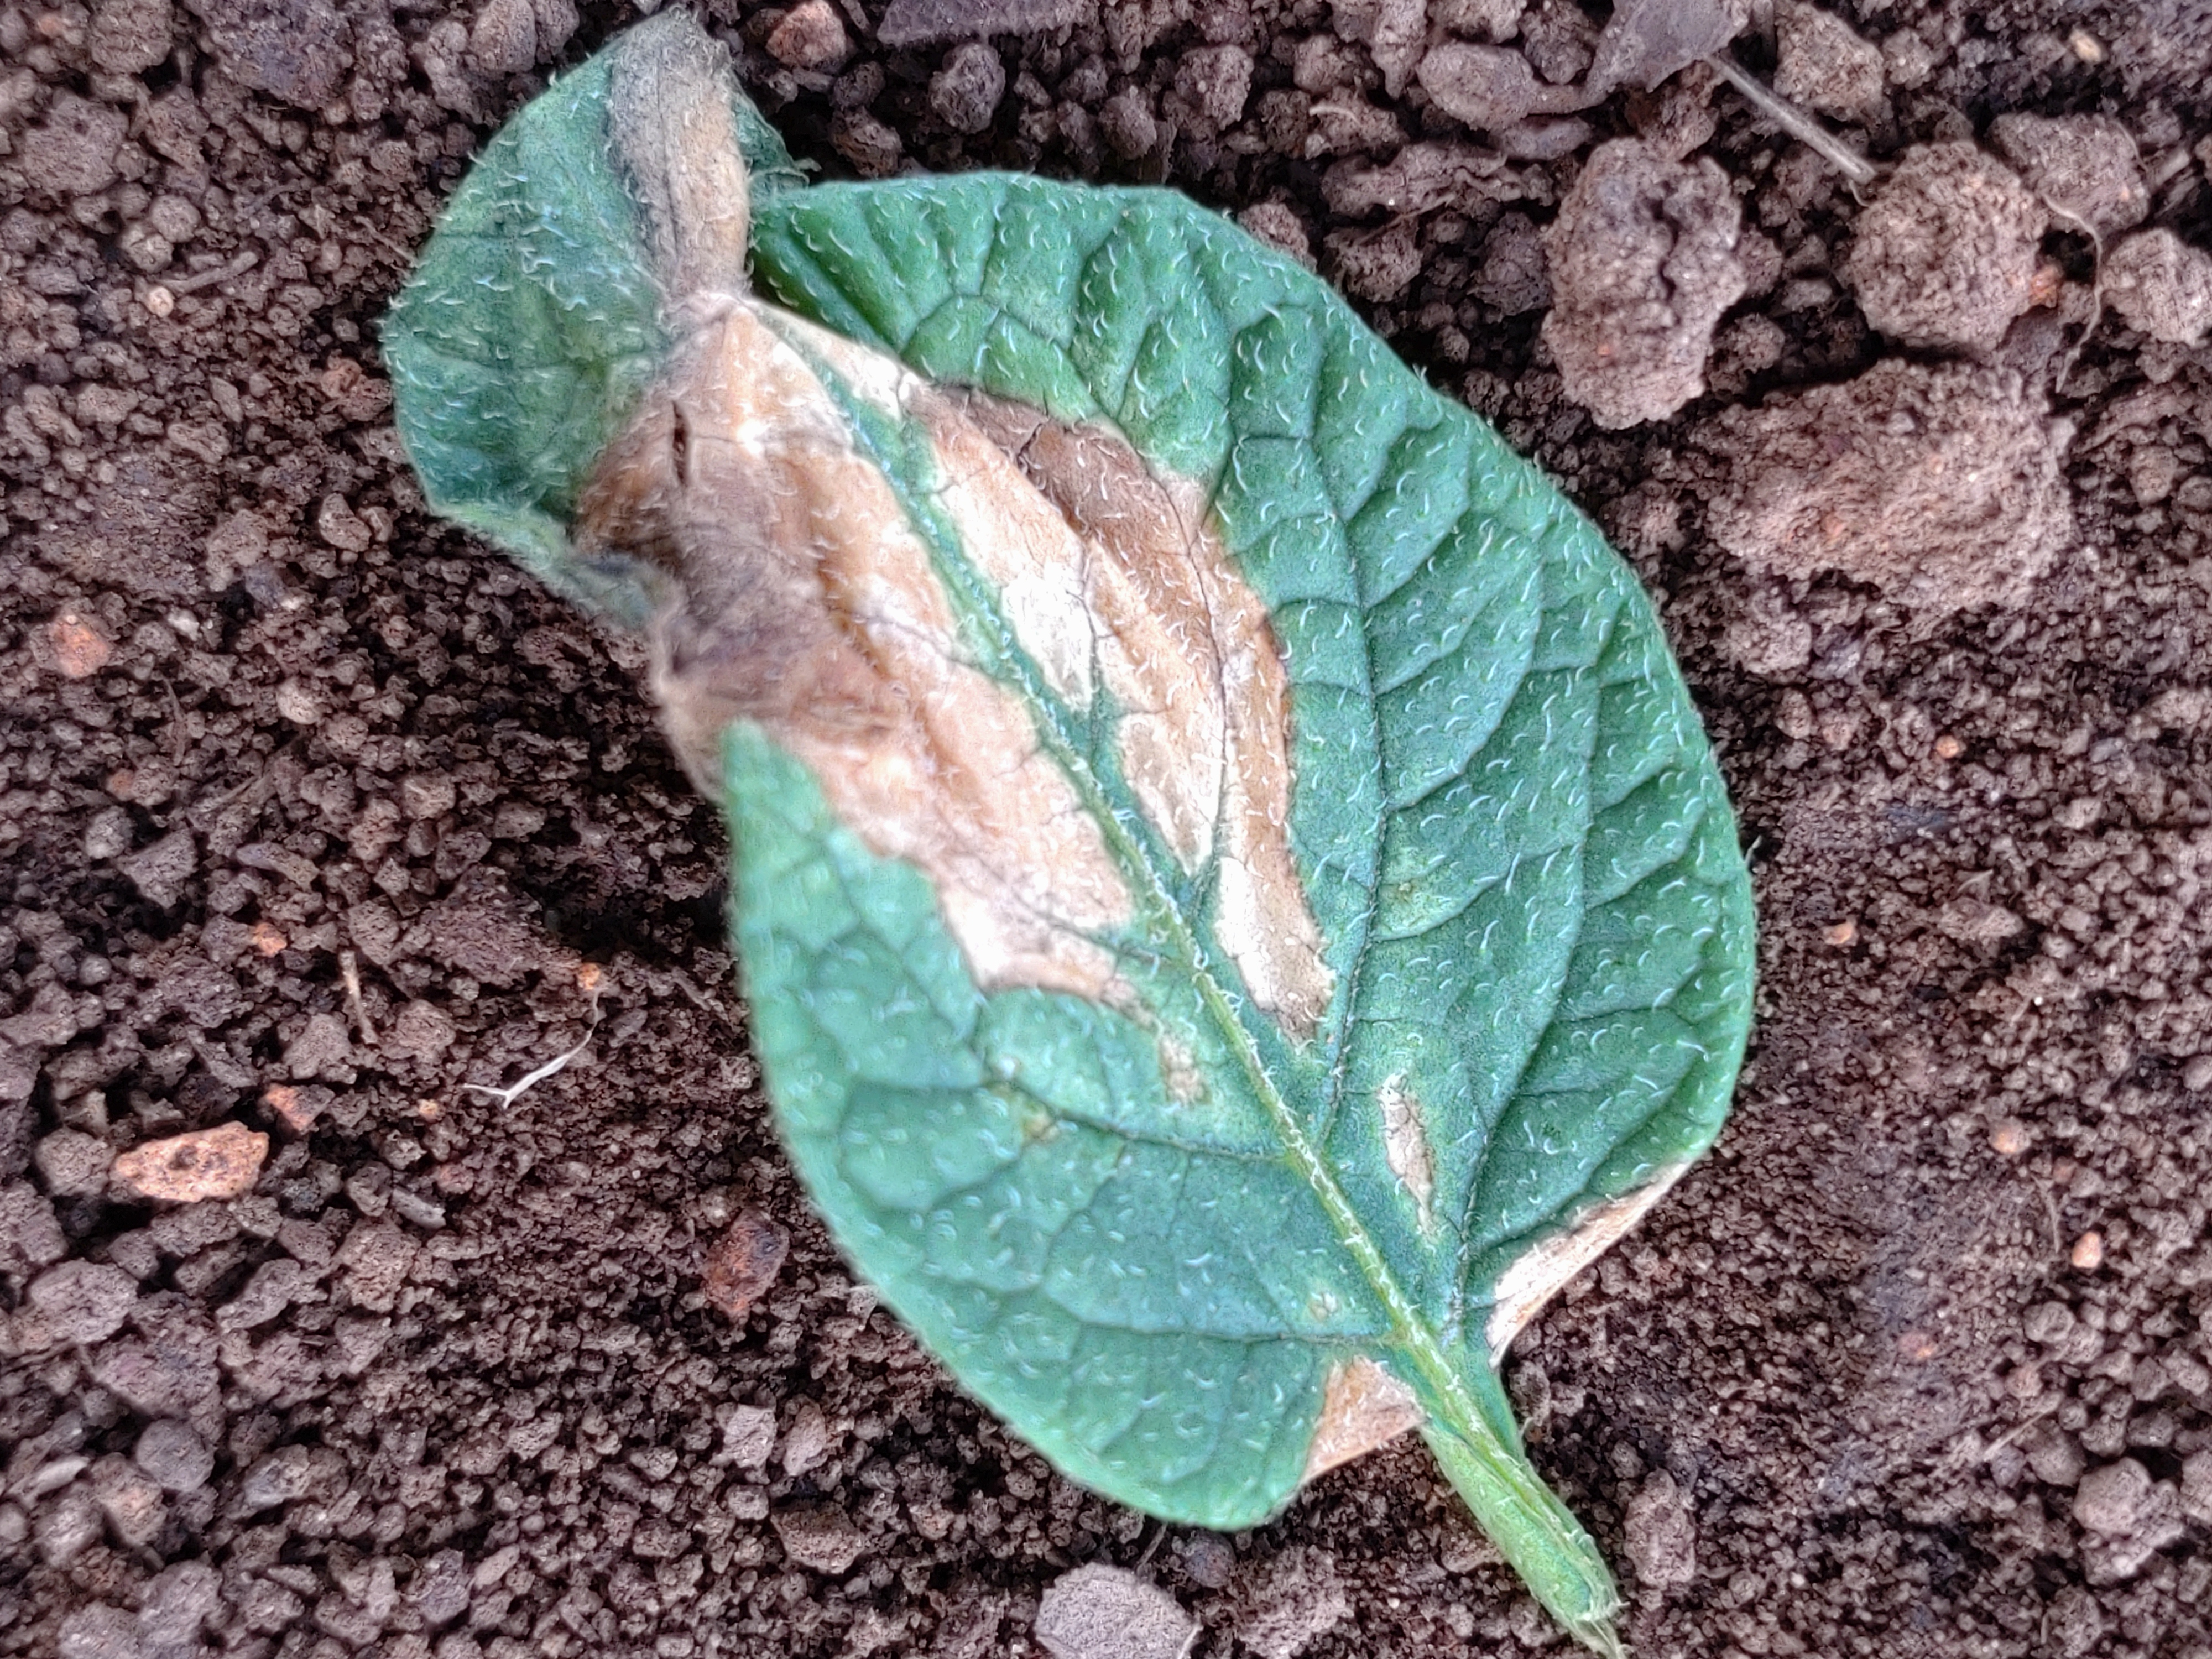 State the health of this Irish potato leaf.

early blight
